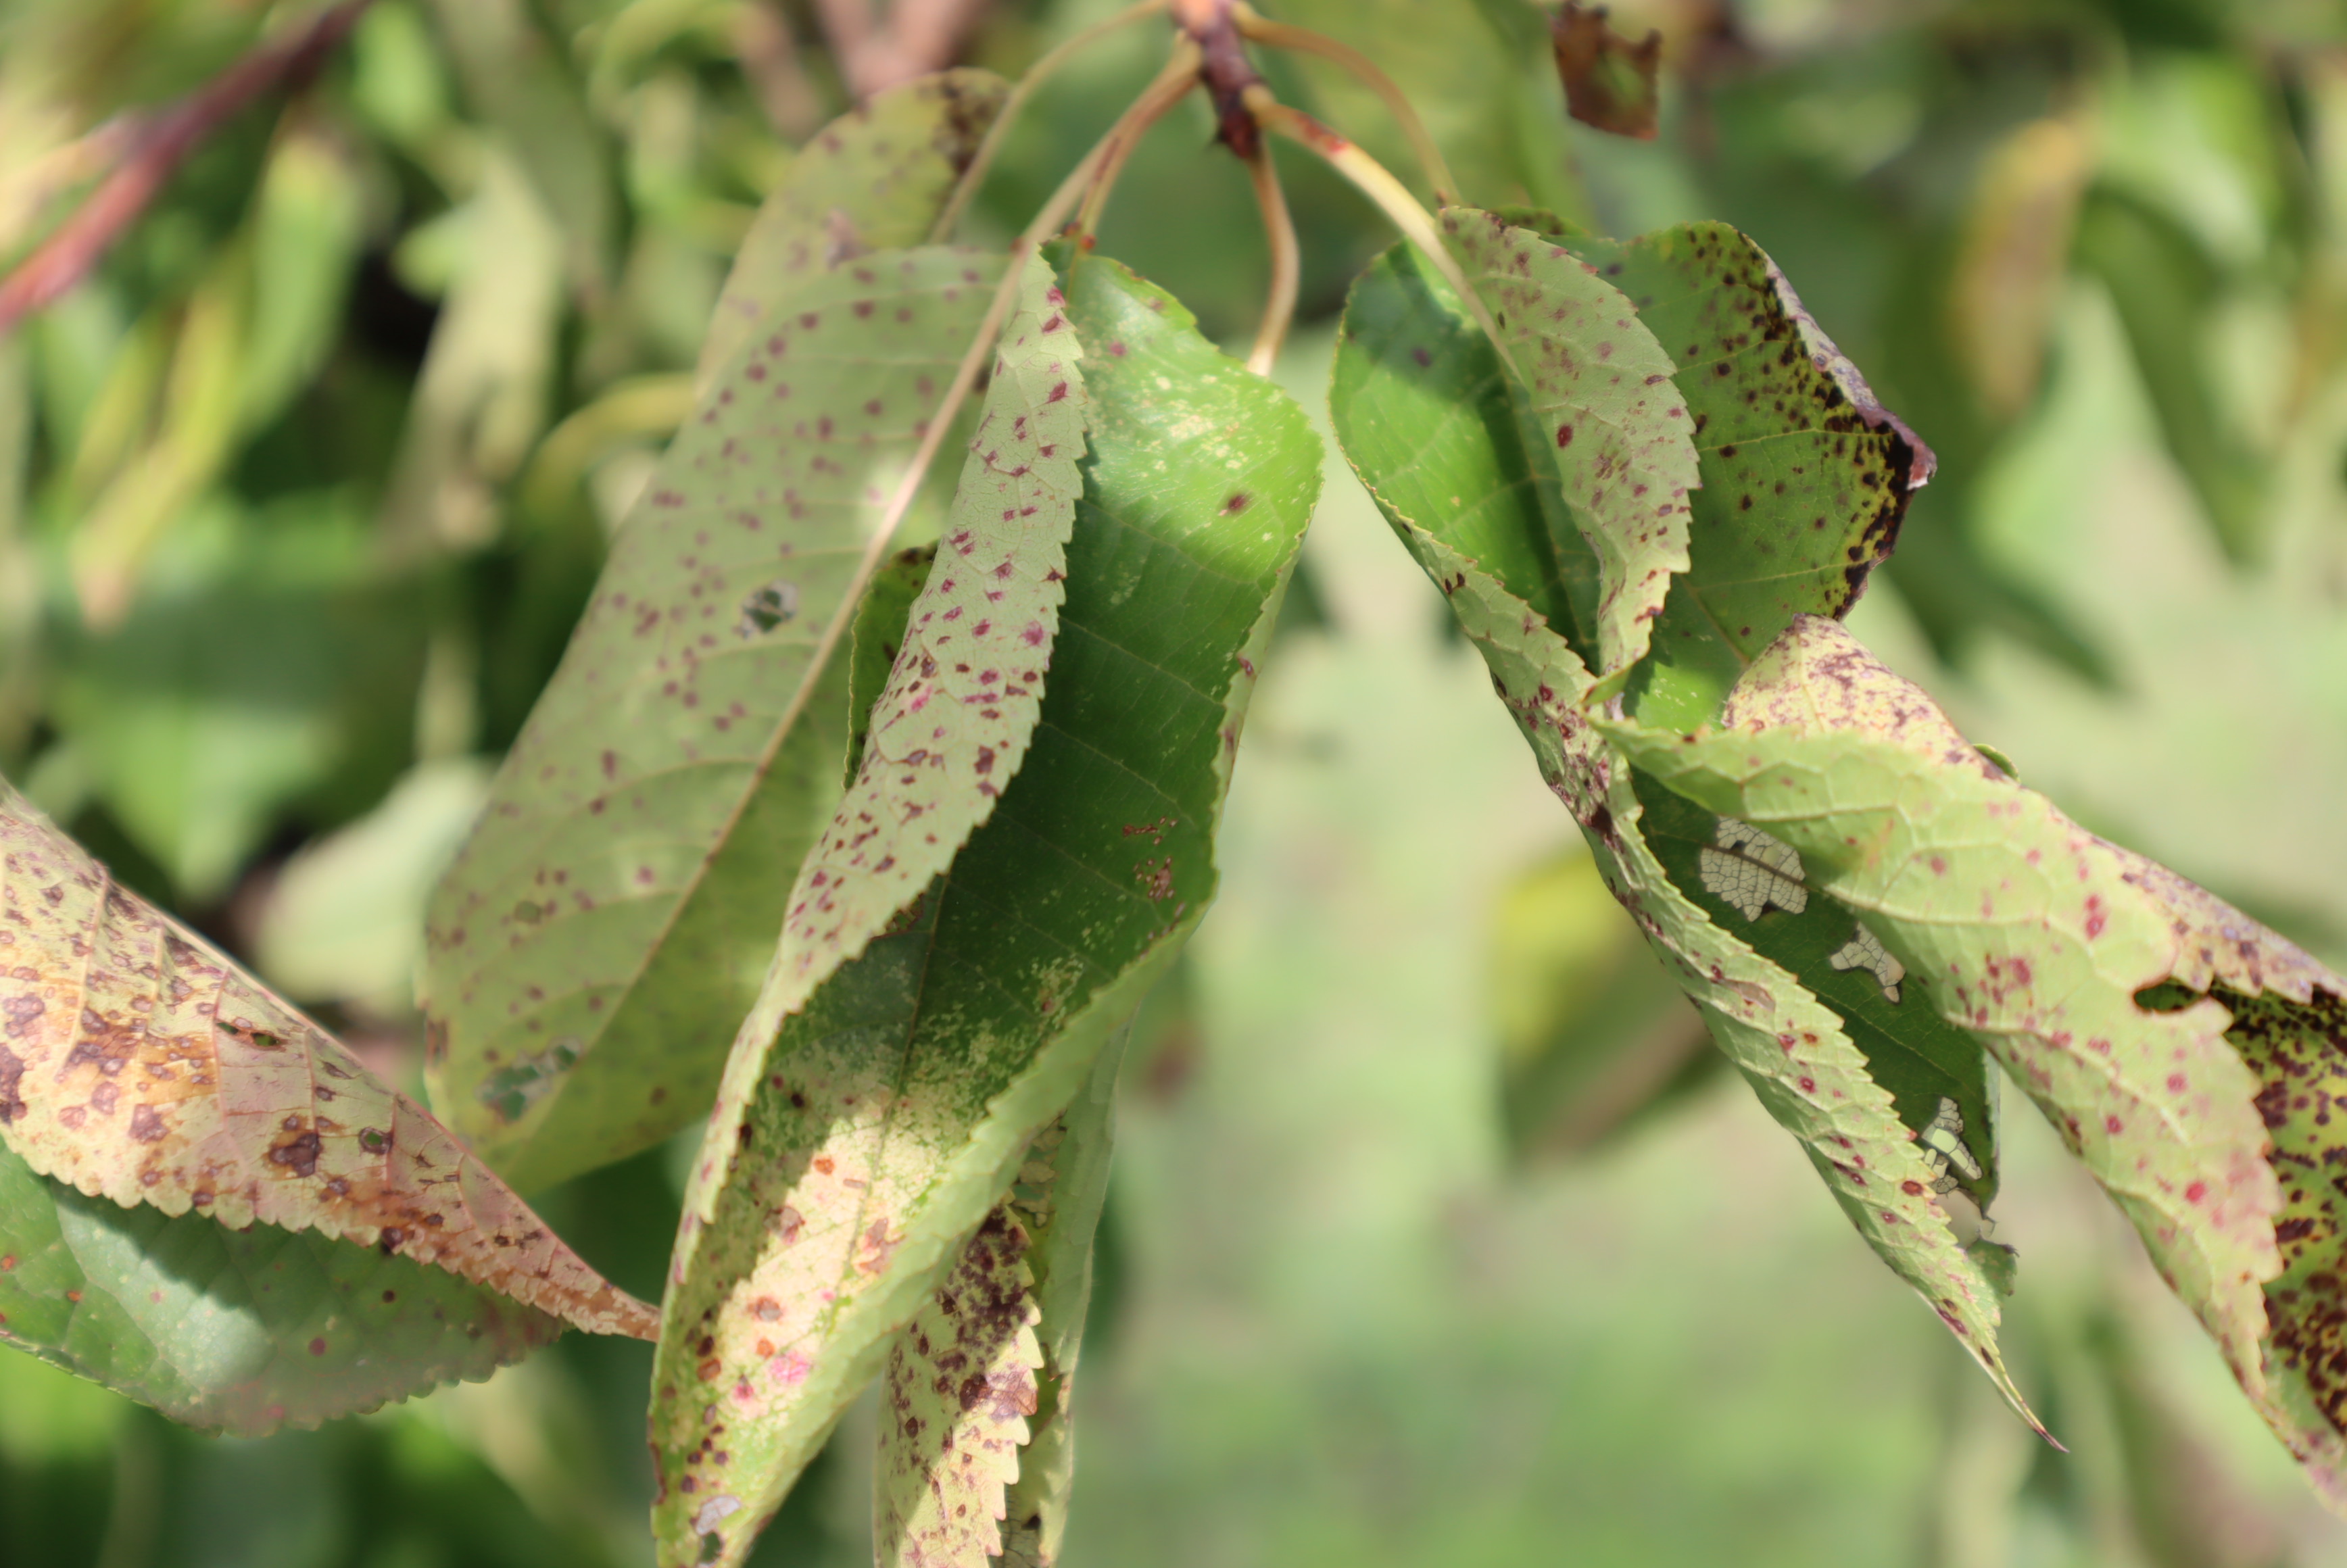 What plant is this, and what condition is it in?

cherry, leaf spot
